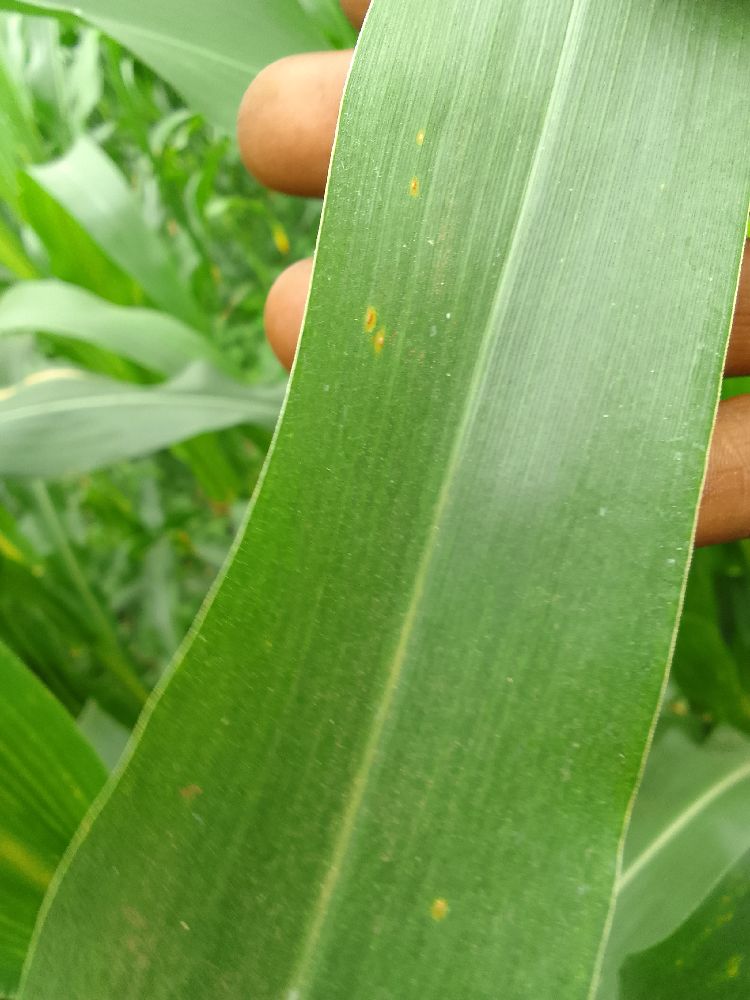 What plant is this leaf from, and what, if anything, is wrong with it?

maize, healthy
